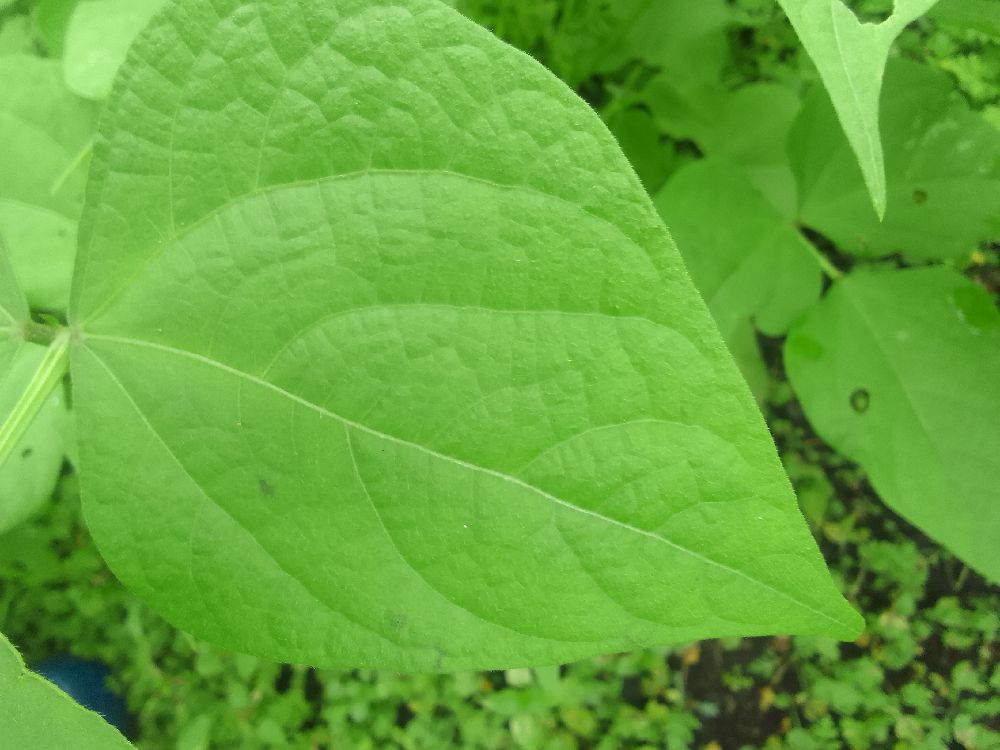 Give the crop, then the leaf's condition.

common bean, healthy
